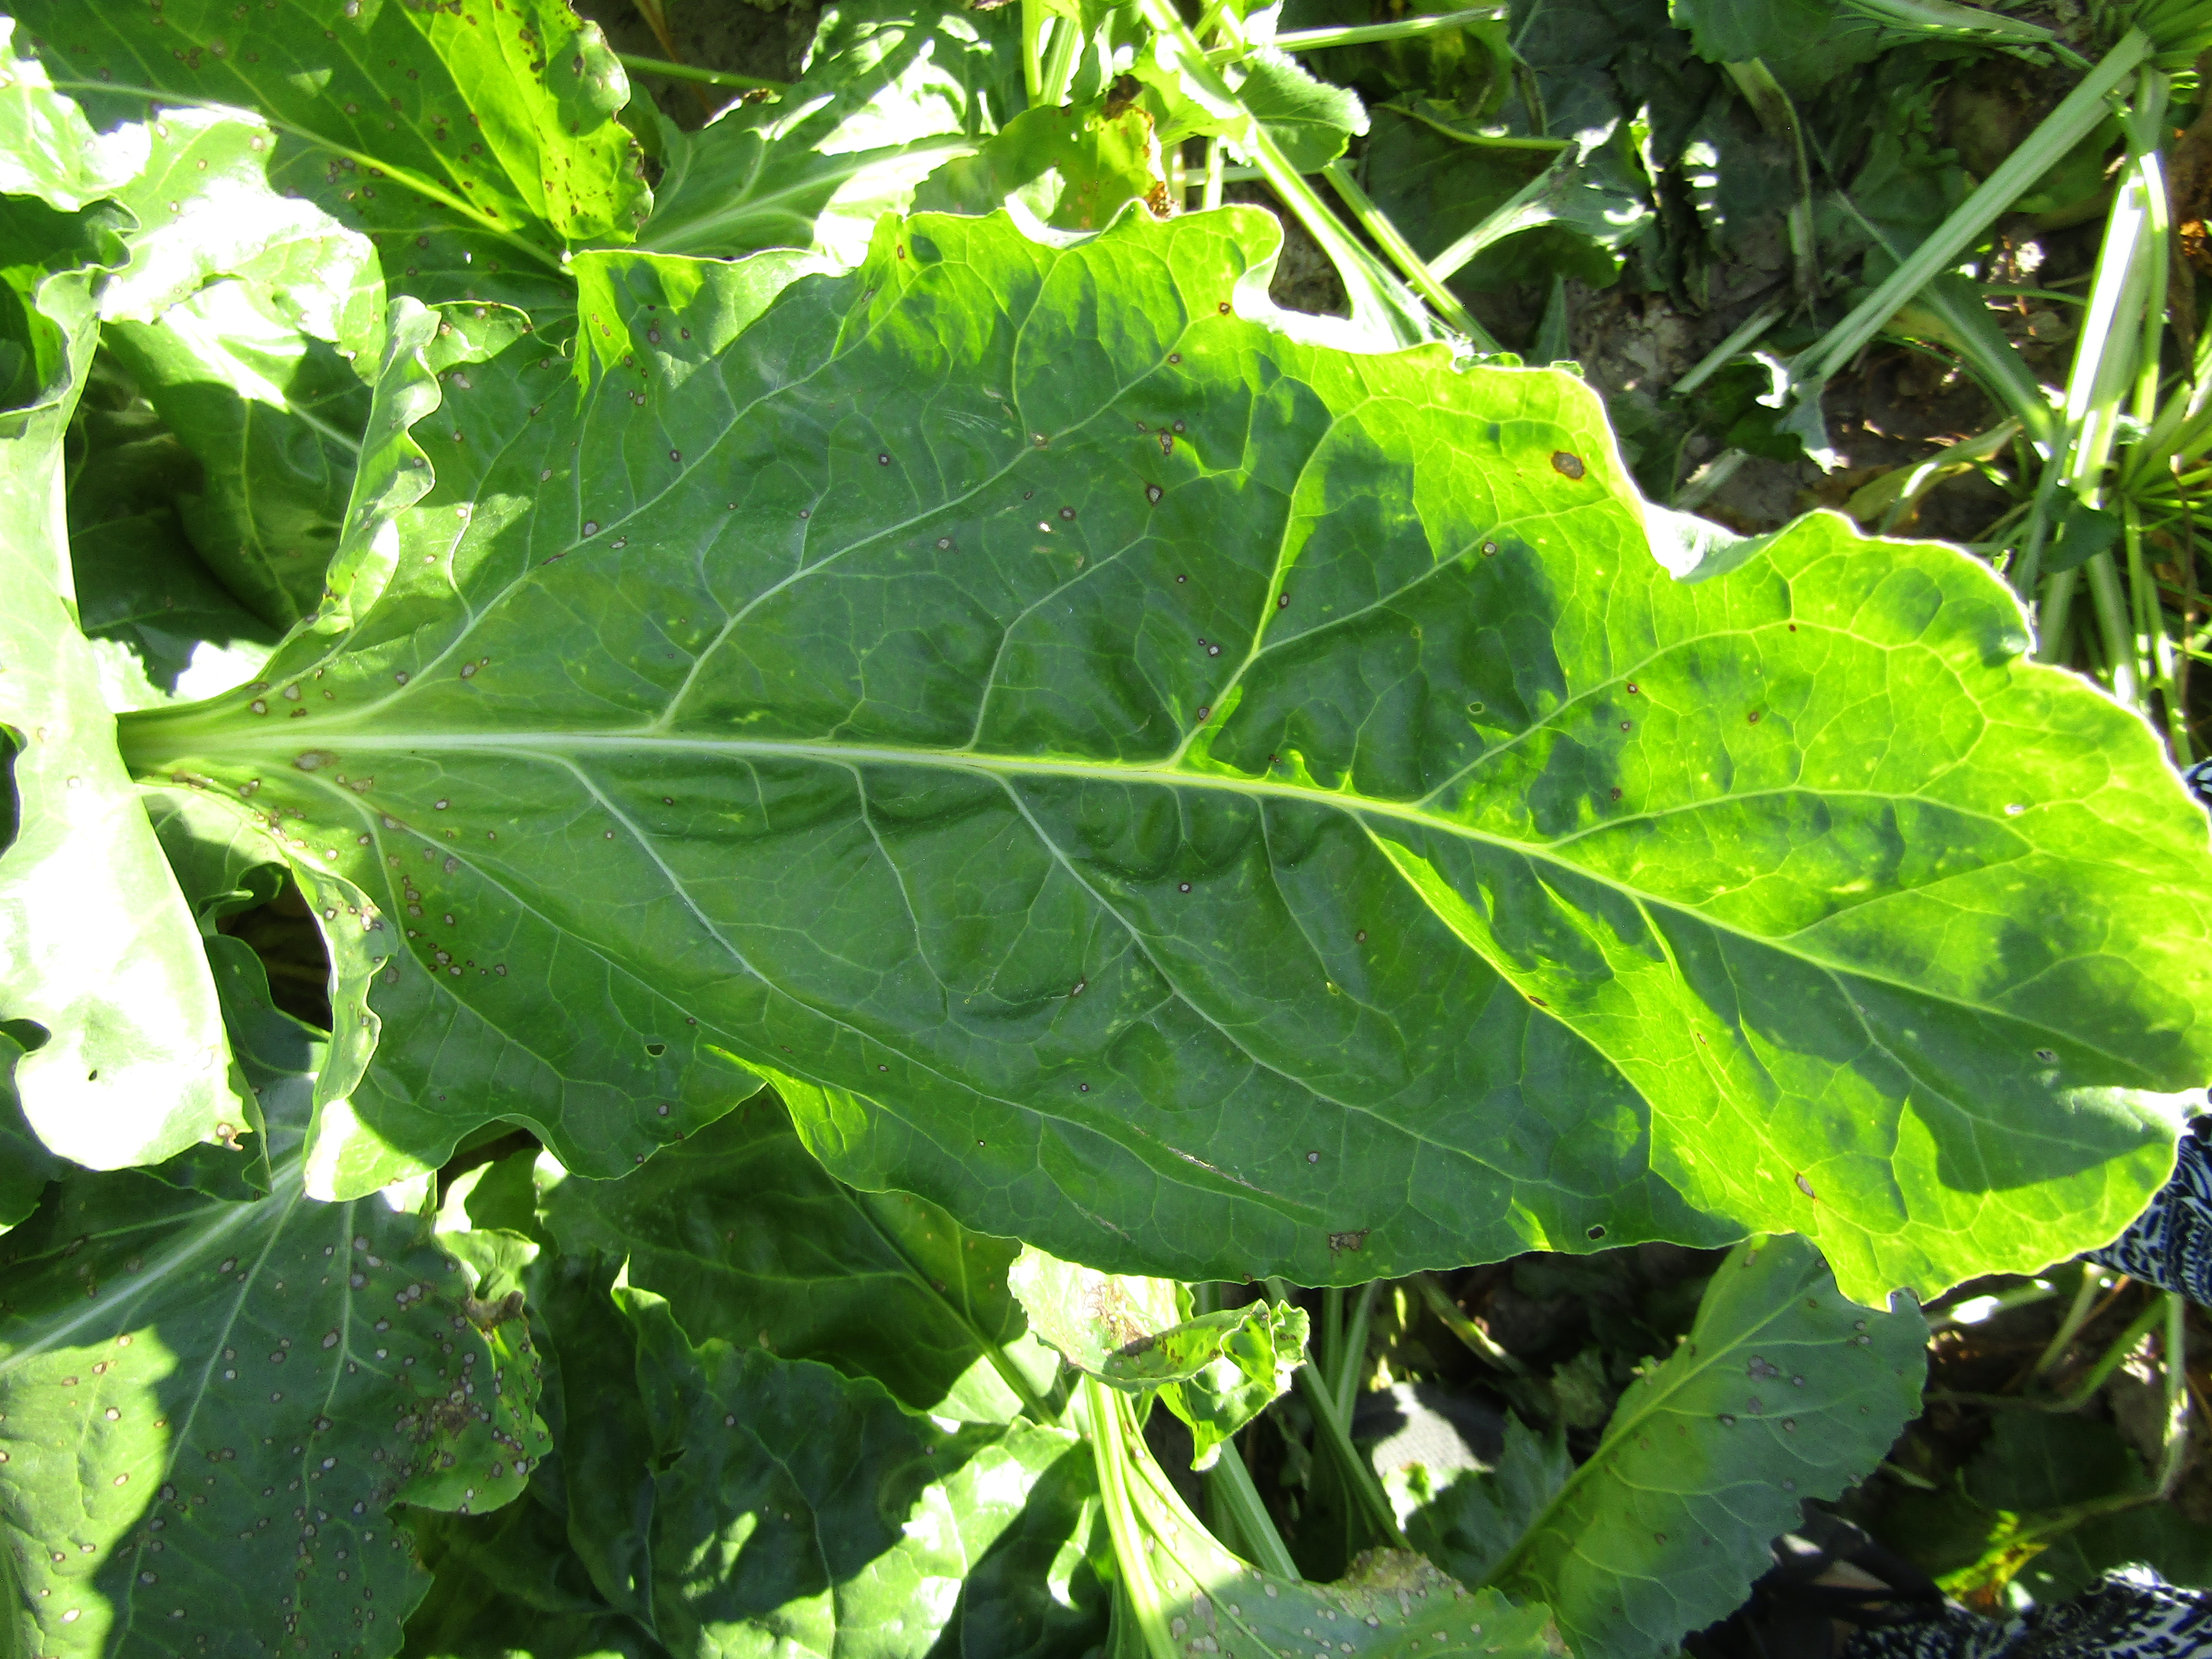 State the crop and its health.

beet, cercospora
